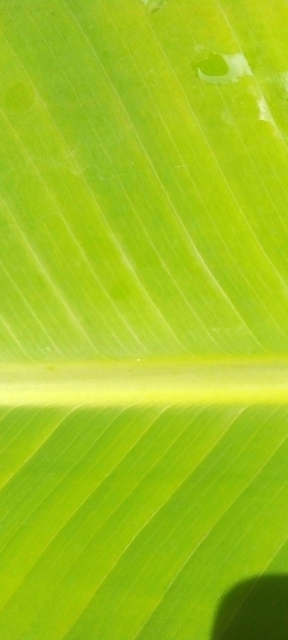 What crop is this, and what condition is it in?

banana, healthy
